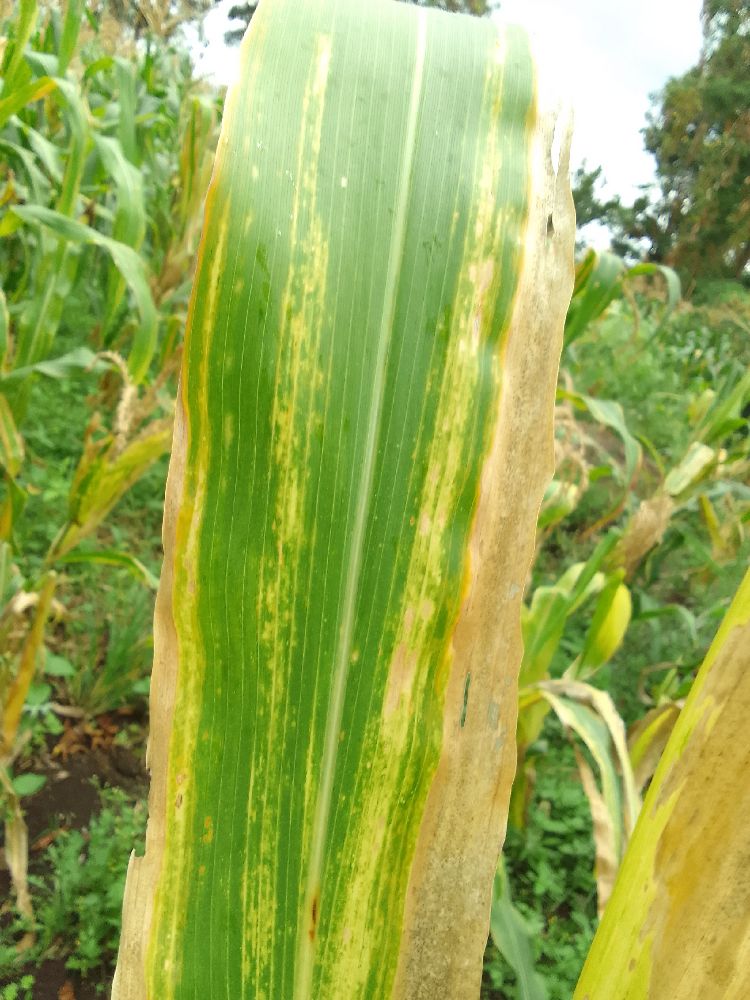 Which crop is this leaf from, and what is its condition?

maize, maize lethal necrosis
